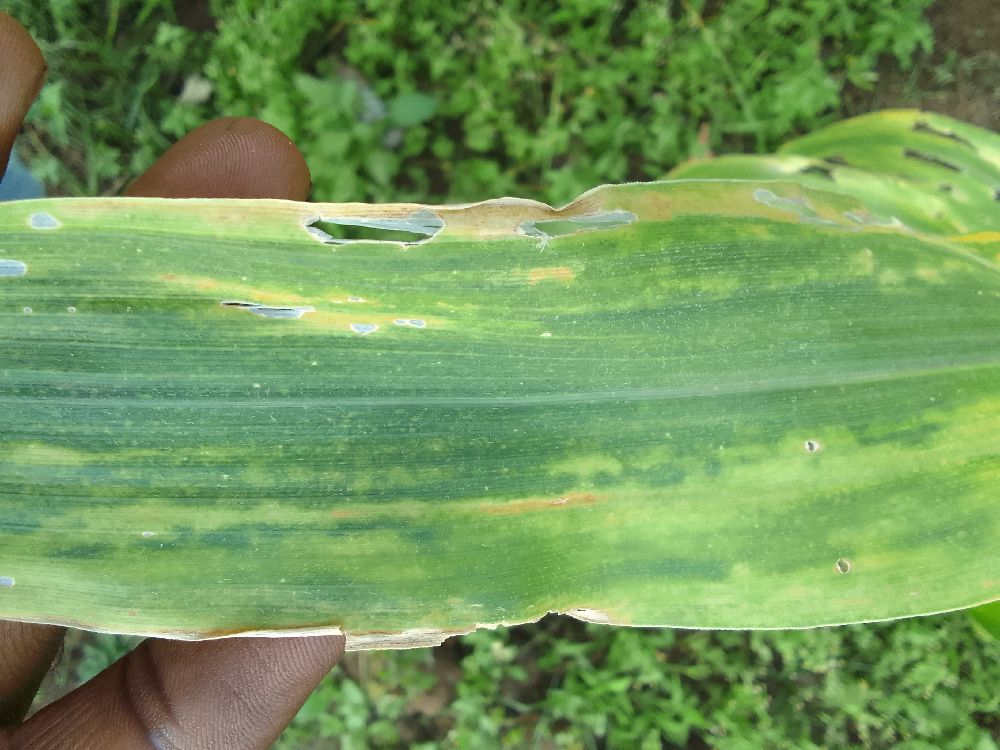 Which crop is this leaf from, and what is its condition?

maize, maize lethal necrosis
